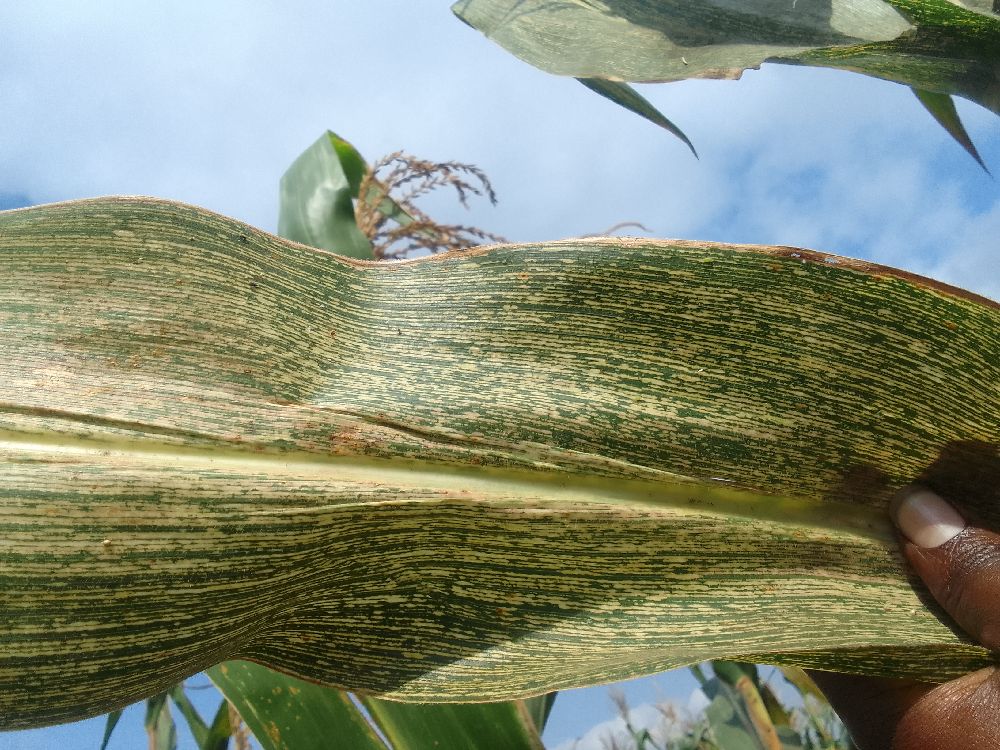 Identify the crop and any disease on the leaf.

maize, maize streak virus
